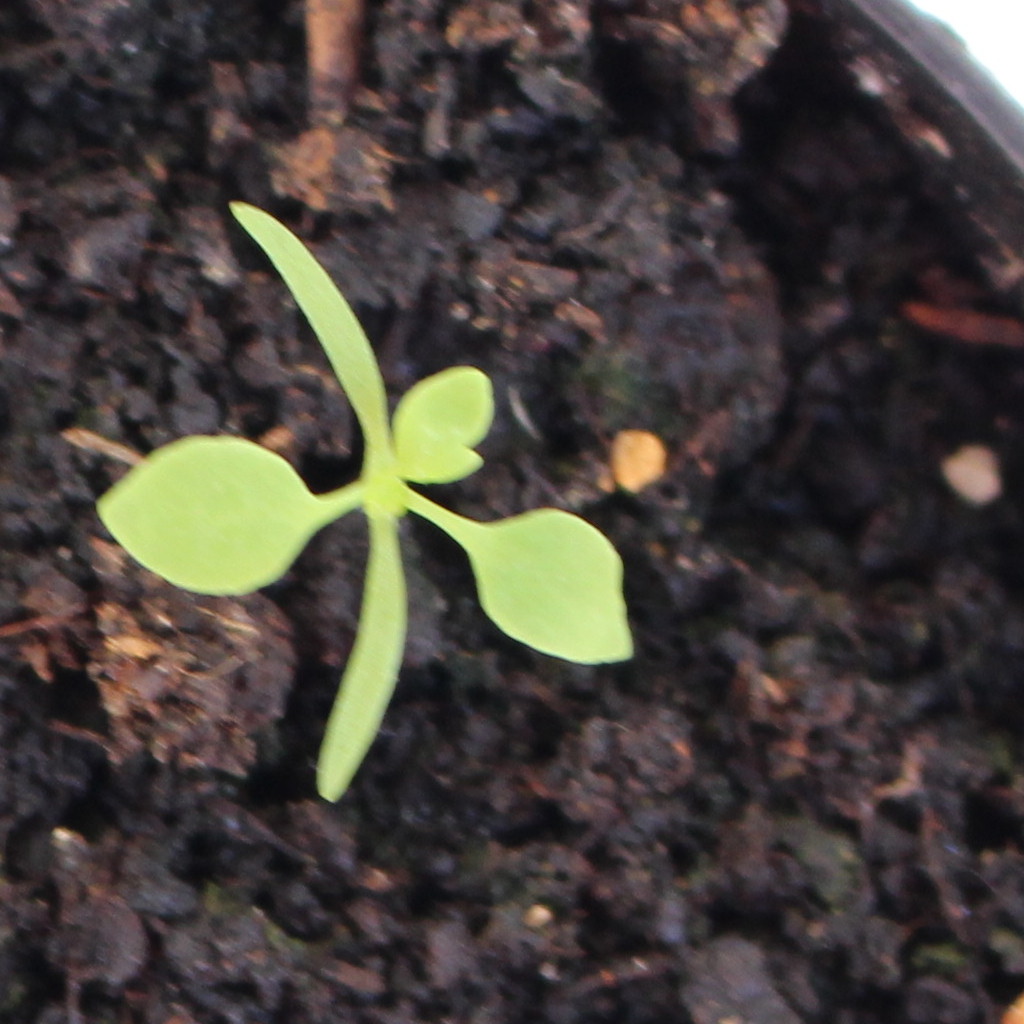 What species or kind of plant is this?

Papaver rhoeas
